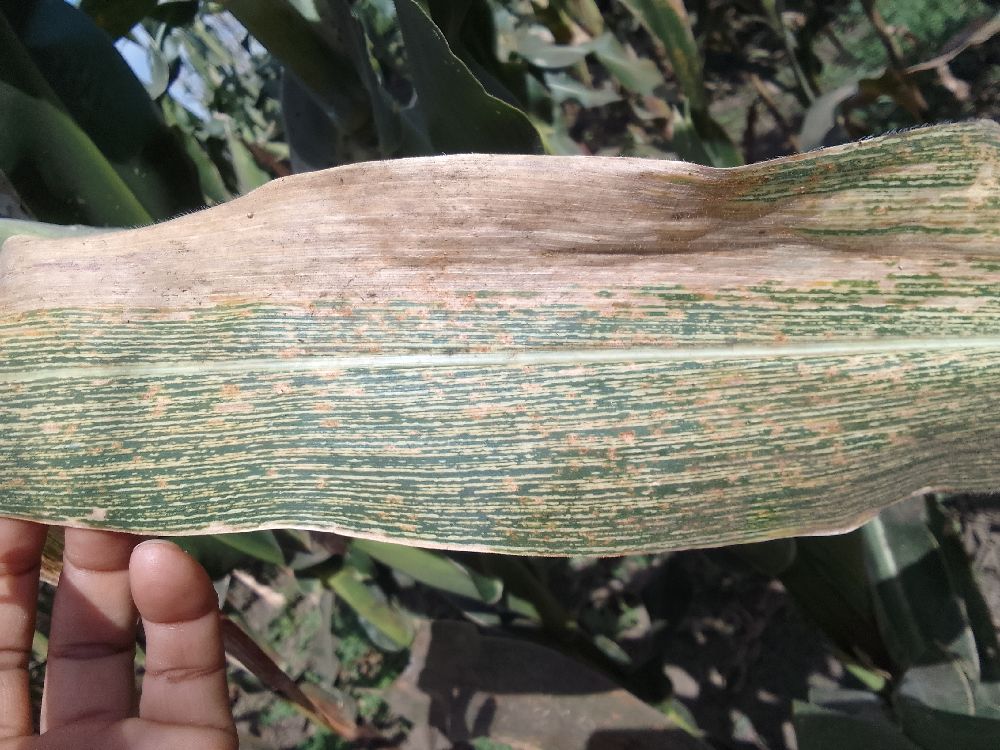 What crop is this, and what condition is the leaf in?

maize, maize streak virus
